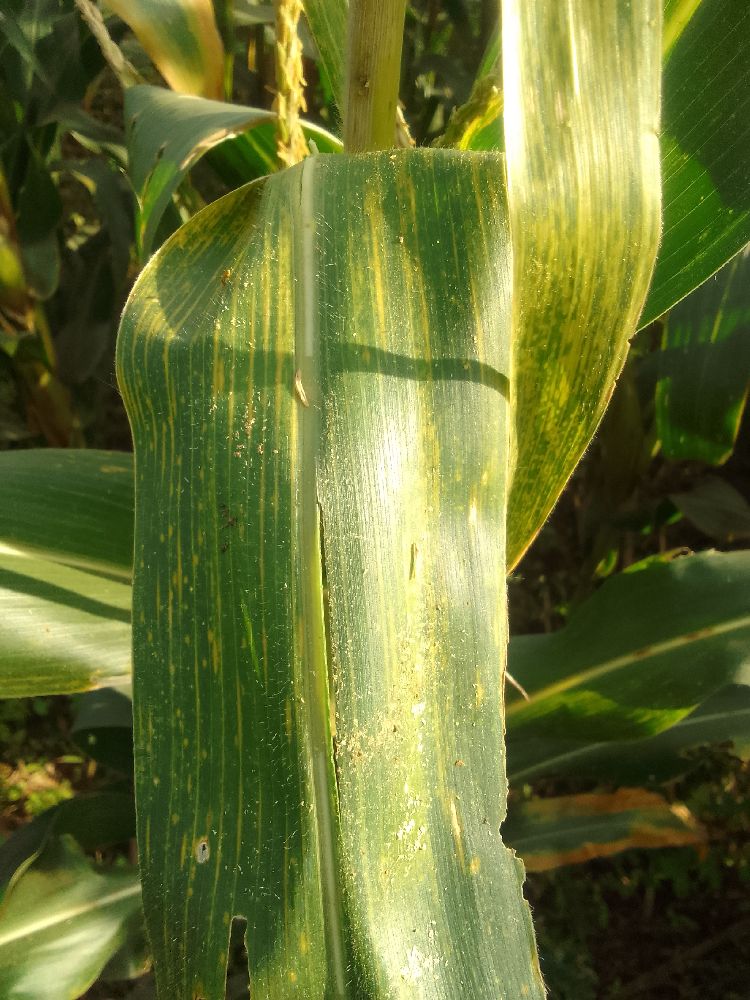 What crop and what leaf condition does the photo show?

maize, maize lethal necrosis
